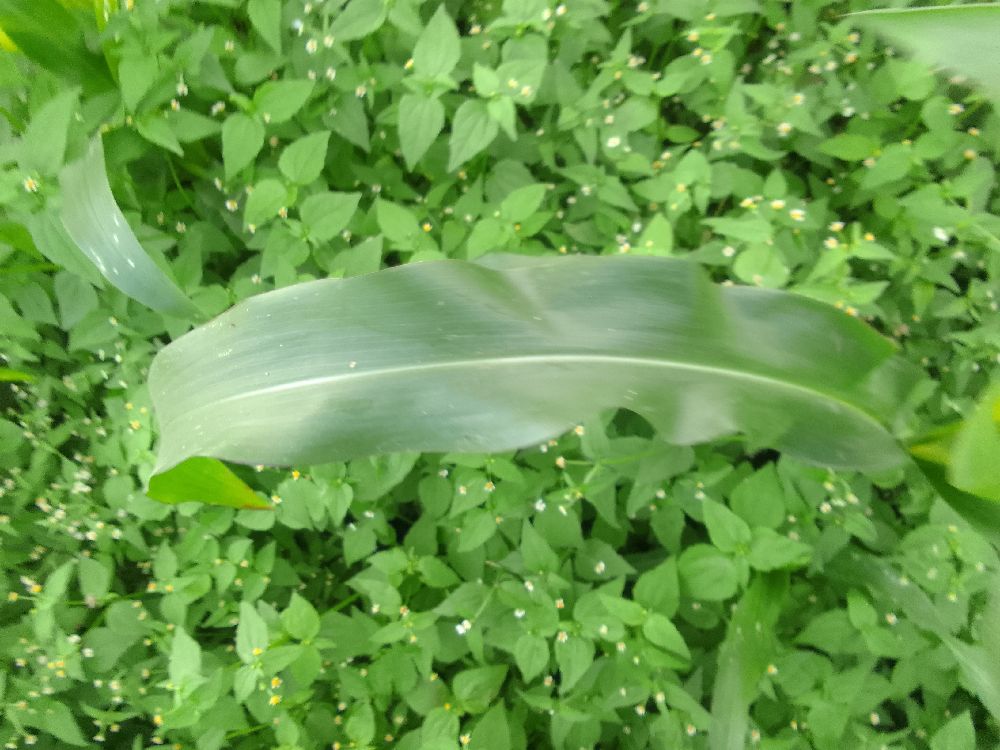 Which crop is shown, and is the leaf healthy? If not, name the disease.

maize, healthy
